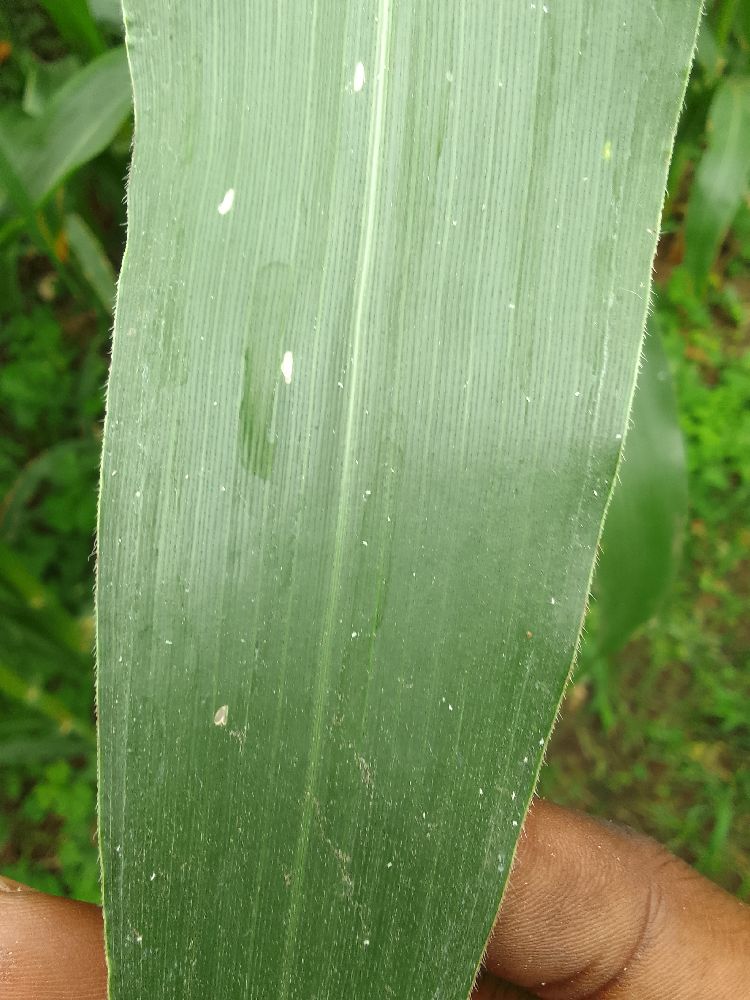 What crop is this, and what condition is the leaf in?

maize, healthy
